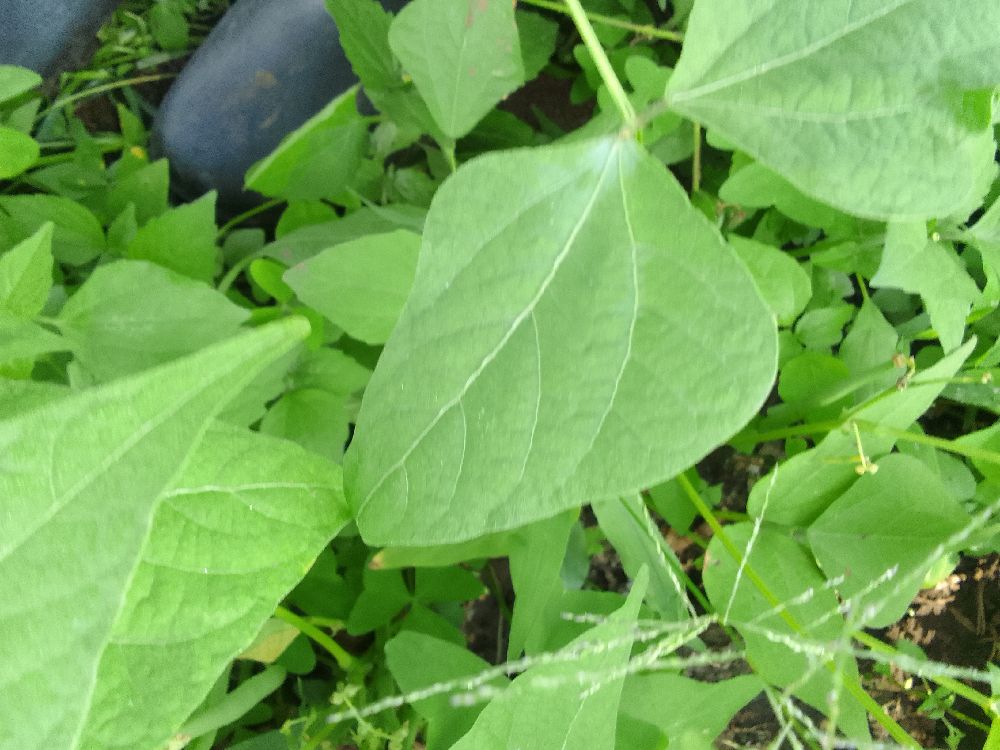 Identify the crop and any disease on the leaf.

common bean, healthy
